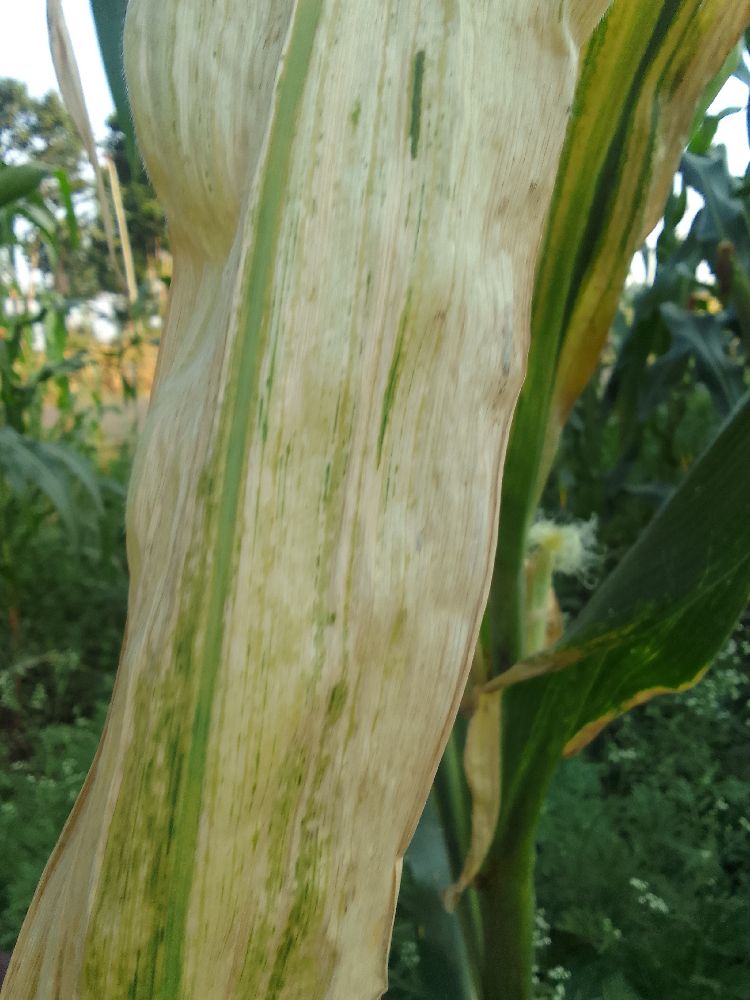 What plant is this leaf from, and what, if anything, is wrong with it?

maize, maize lethal necrosis
